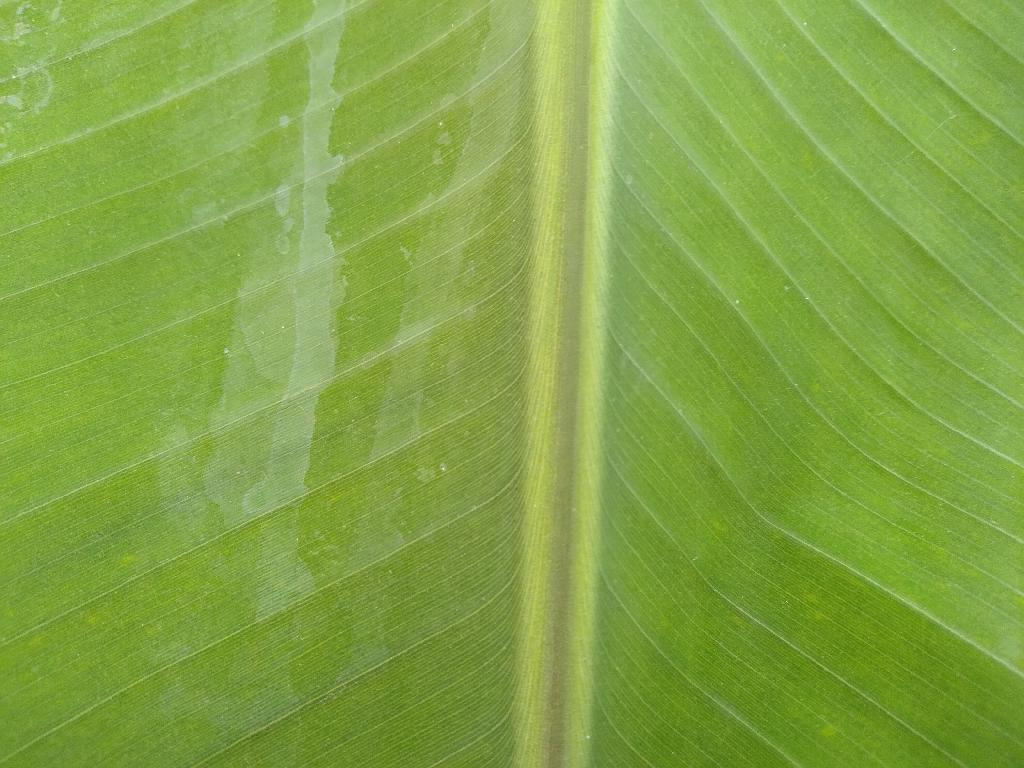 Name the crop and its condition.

banana, healthy
